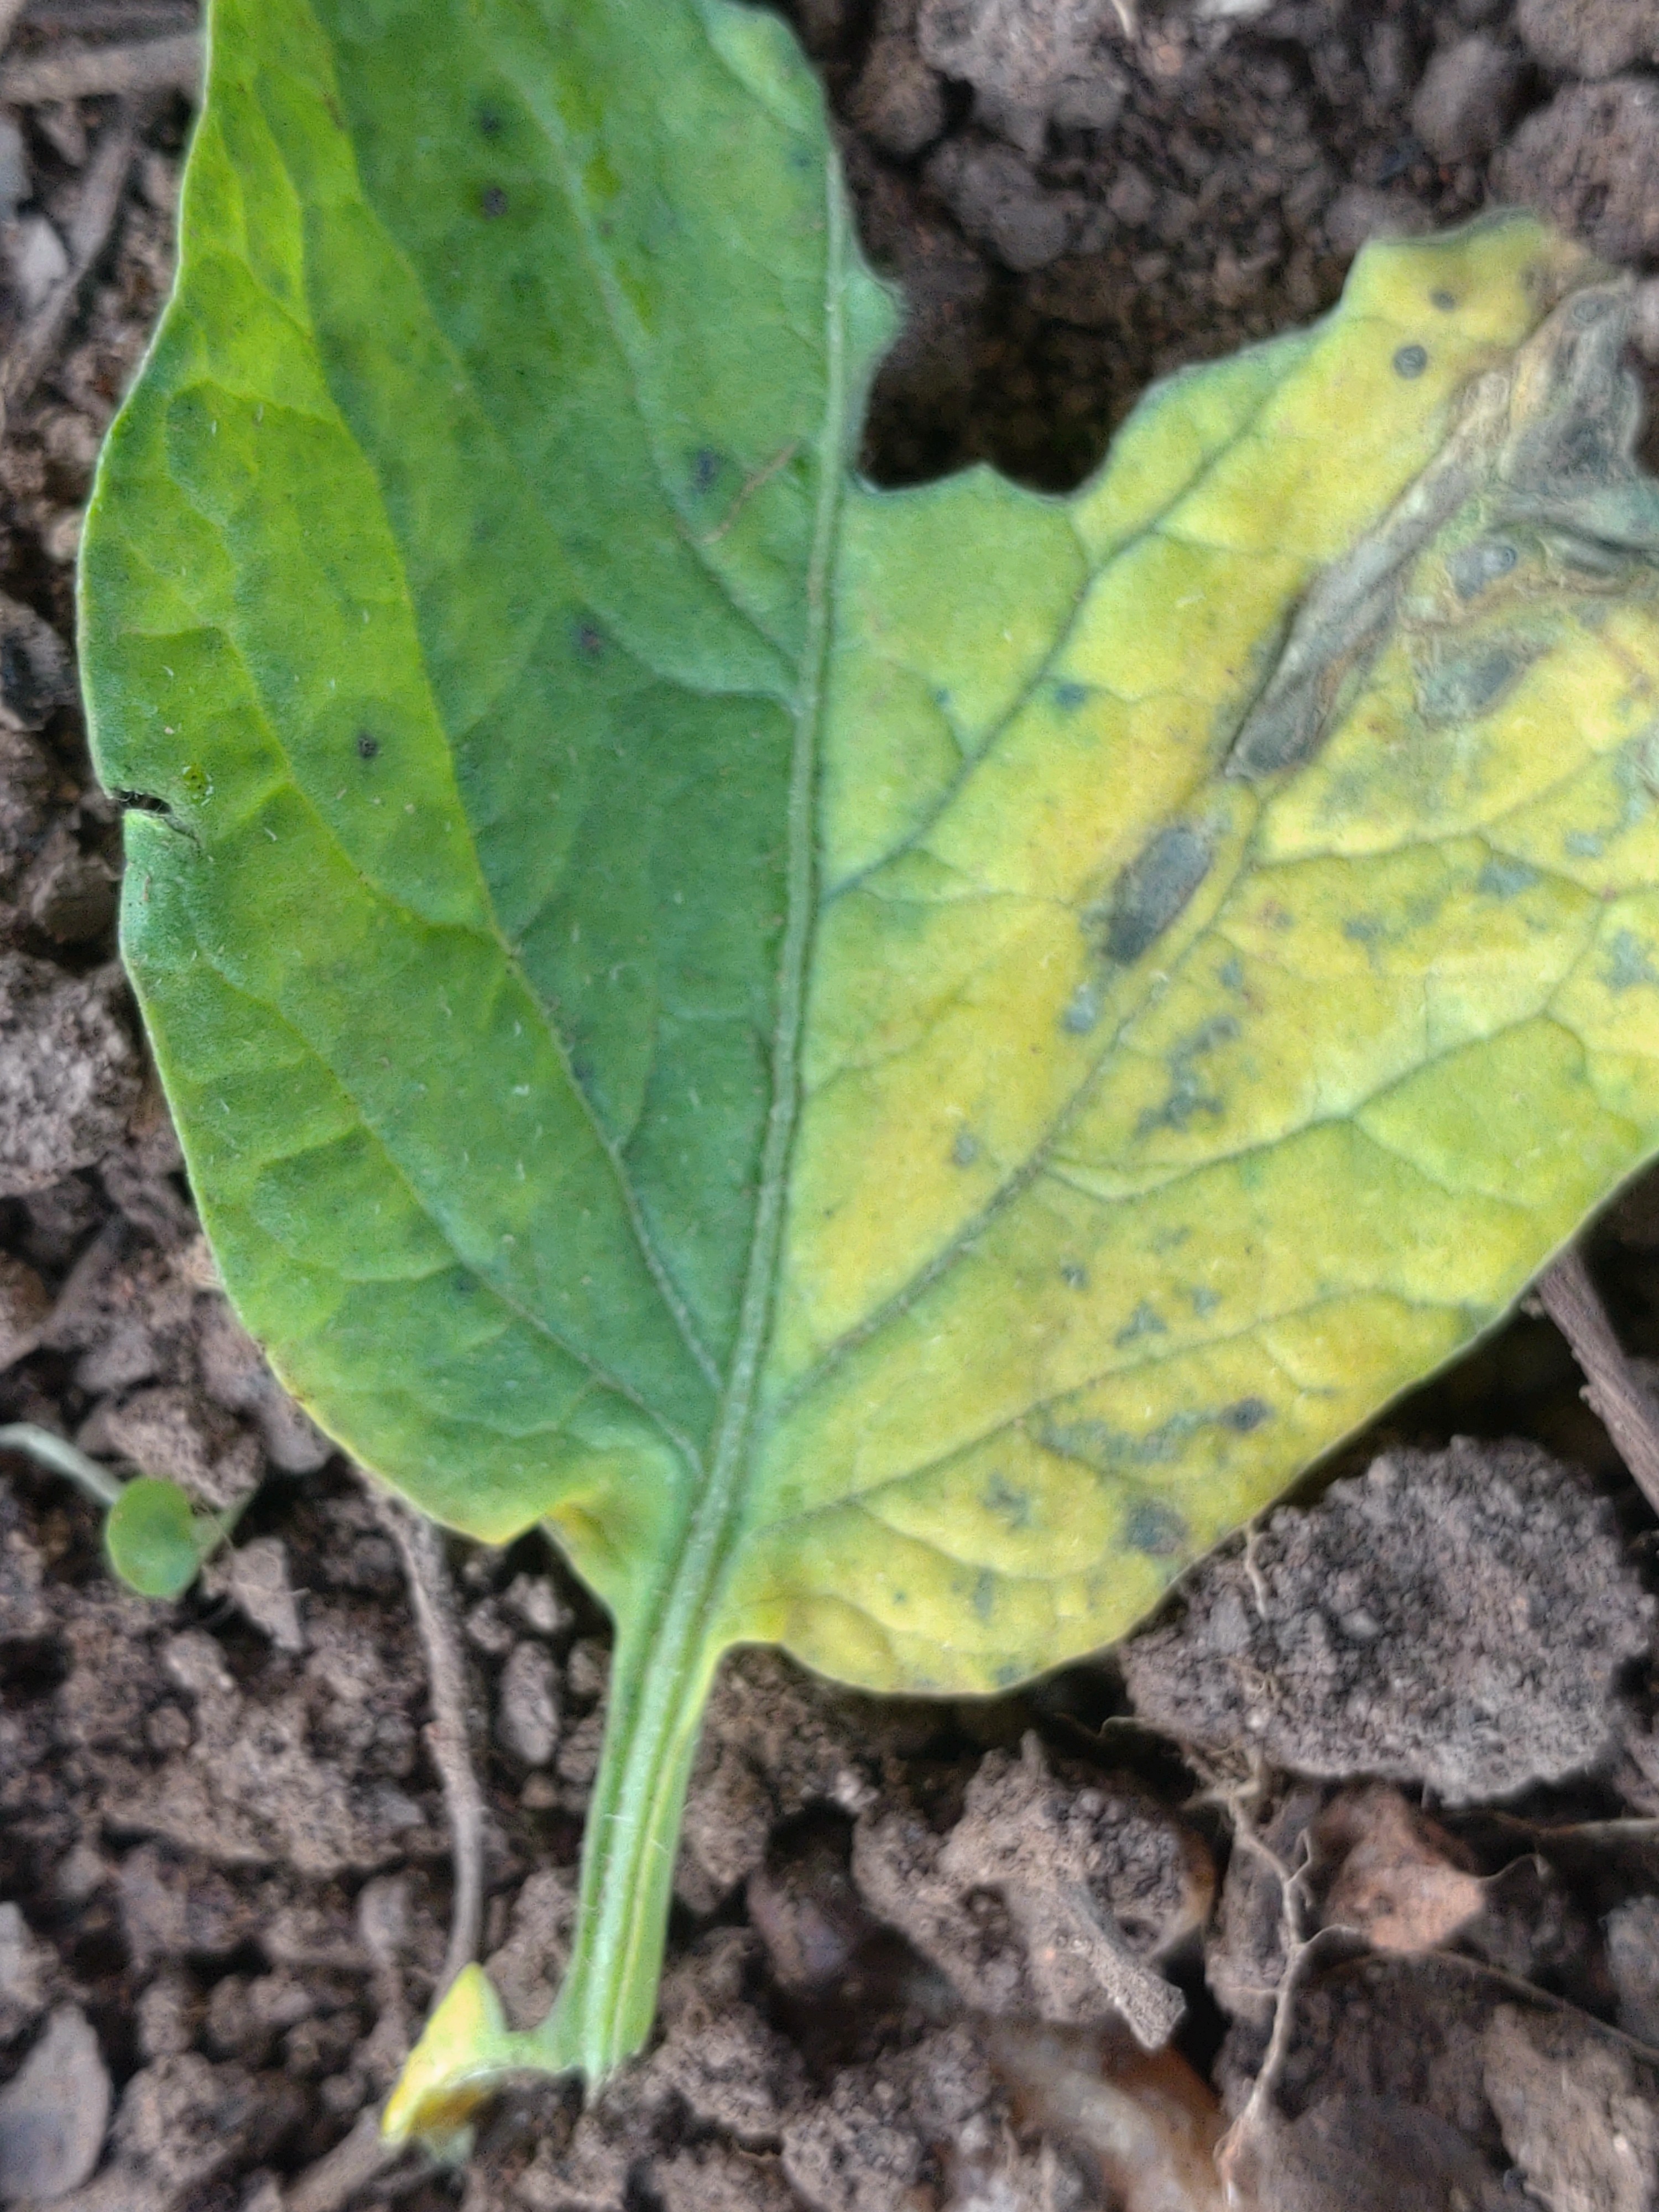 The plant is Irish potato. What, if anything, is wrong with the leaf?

late blight
